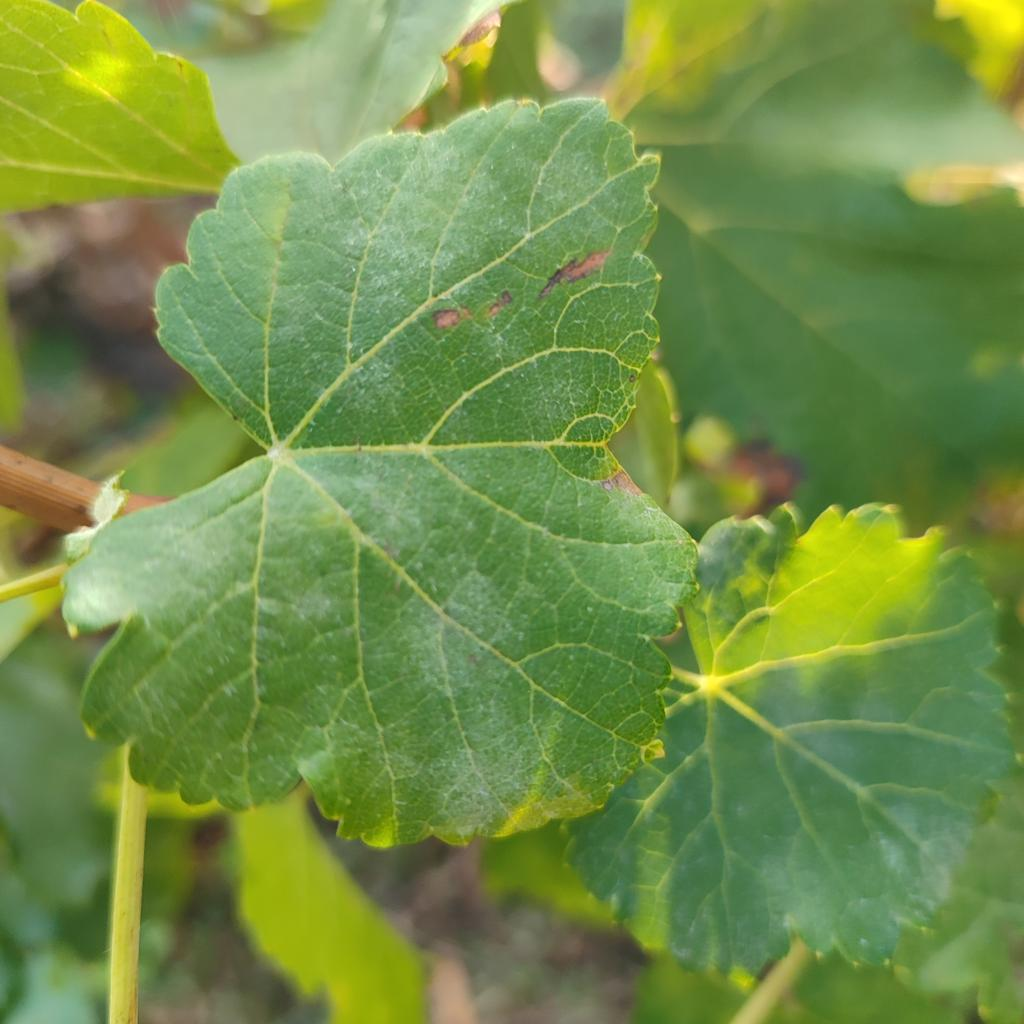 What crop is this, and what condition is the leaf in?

grapevine, powdery mildew
